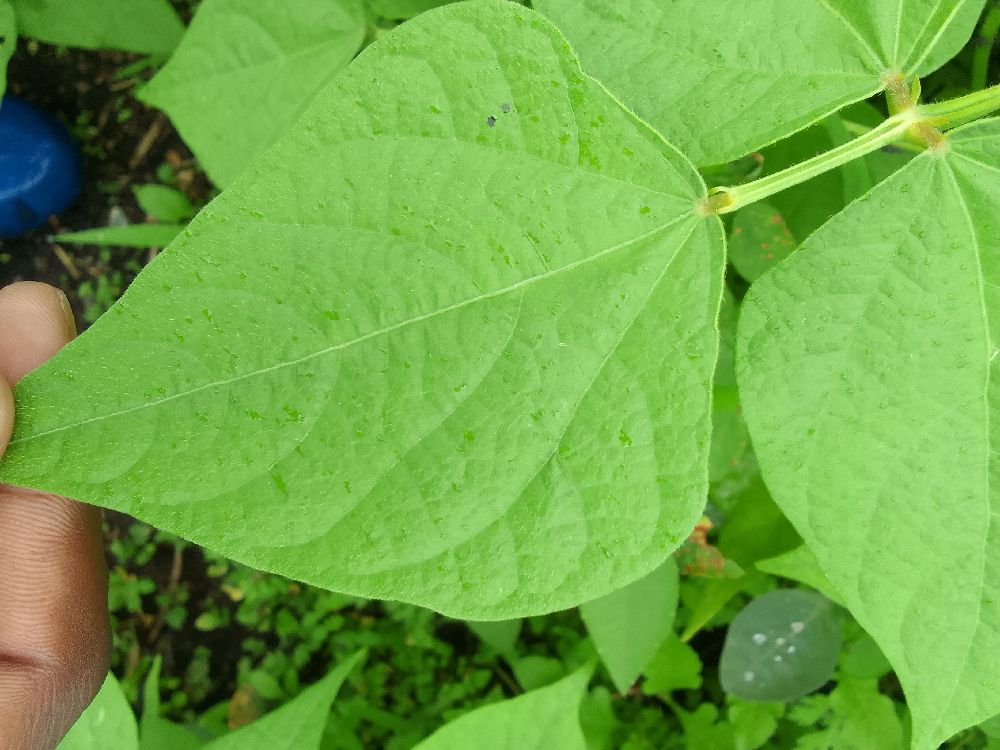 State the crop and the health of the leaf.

common bean, healthy
